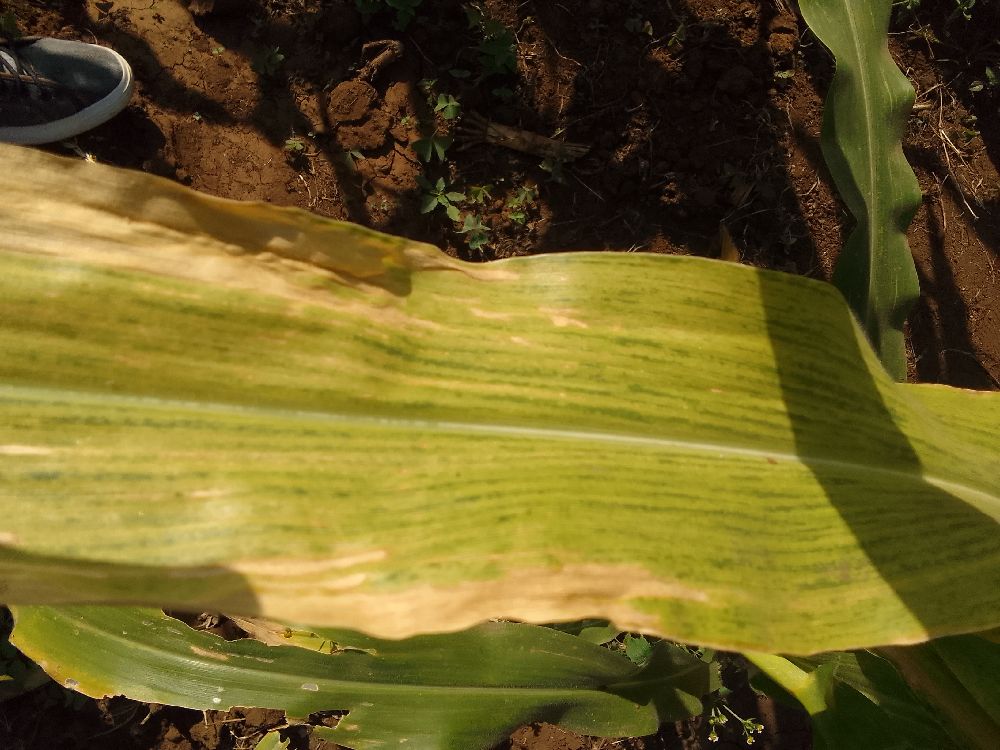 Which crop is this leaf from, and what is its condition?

maize, maize lethal necrosis
